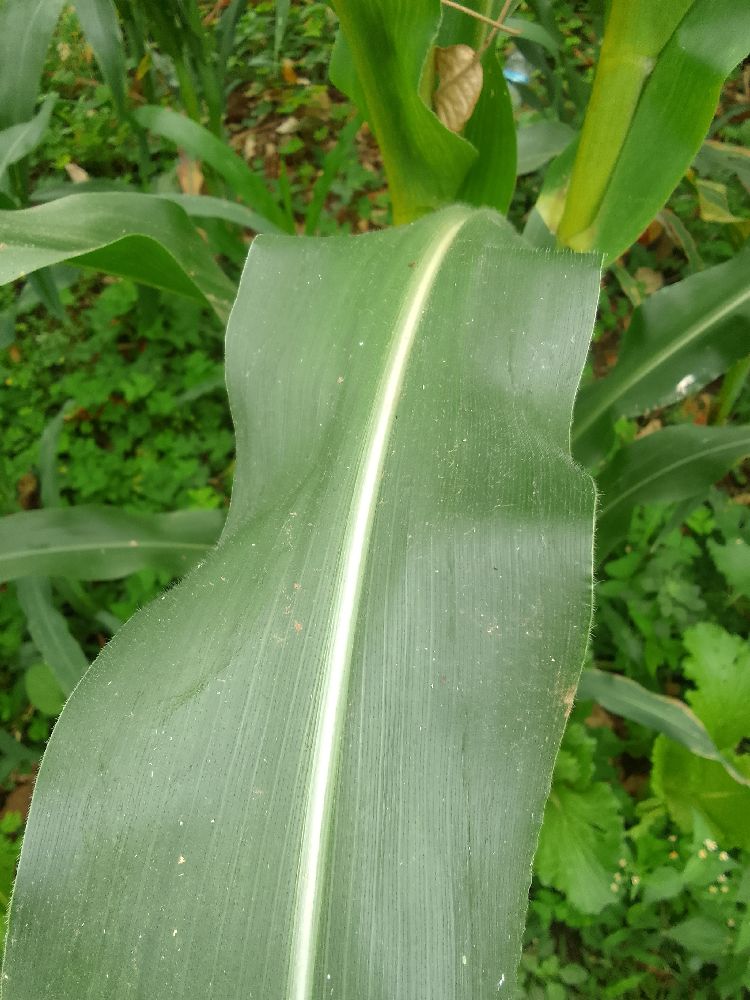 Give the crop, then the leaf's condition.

maize, healthy
